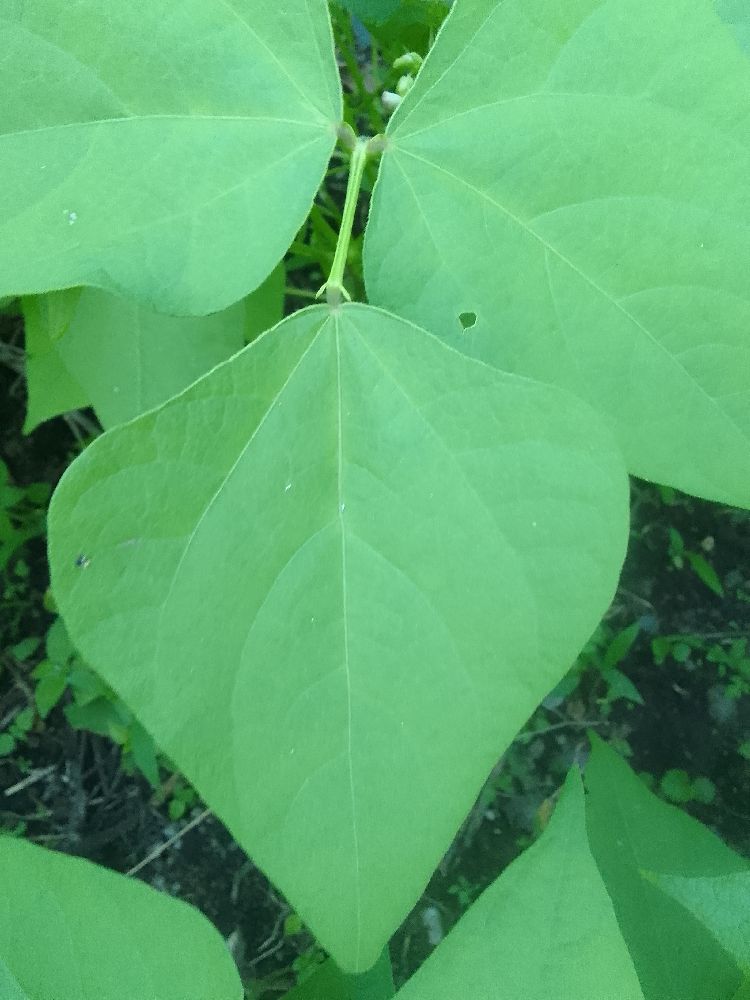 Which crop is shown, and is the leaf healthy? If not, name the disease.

common bean, healthy
